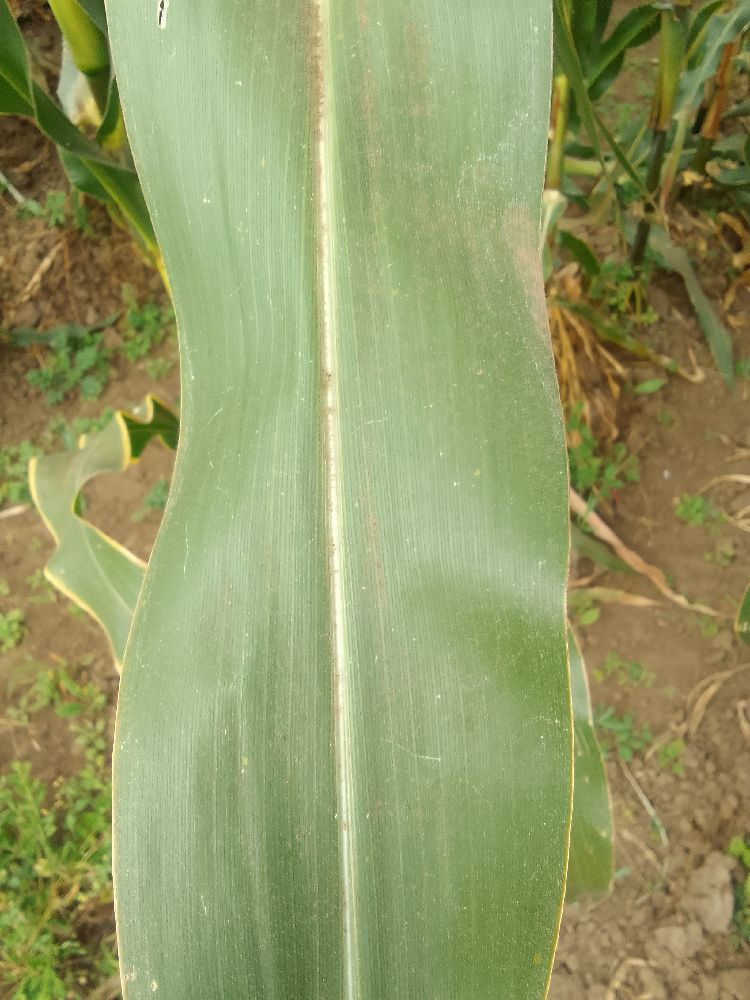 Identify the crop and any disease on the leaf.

maize, healthy
